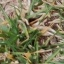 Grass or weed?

grass
